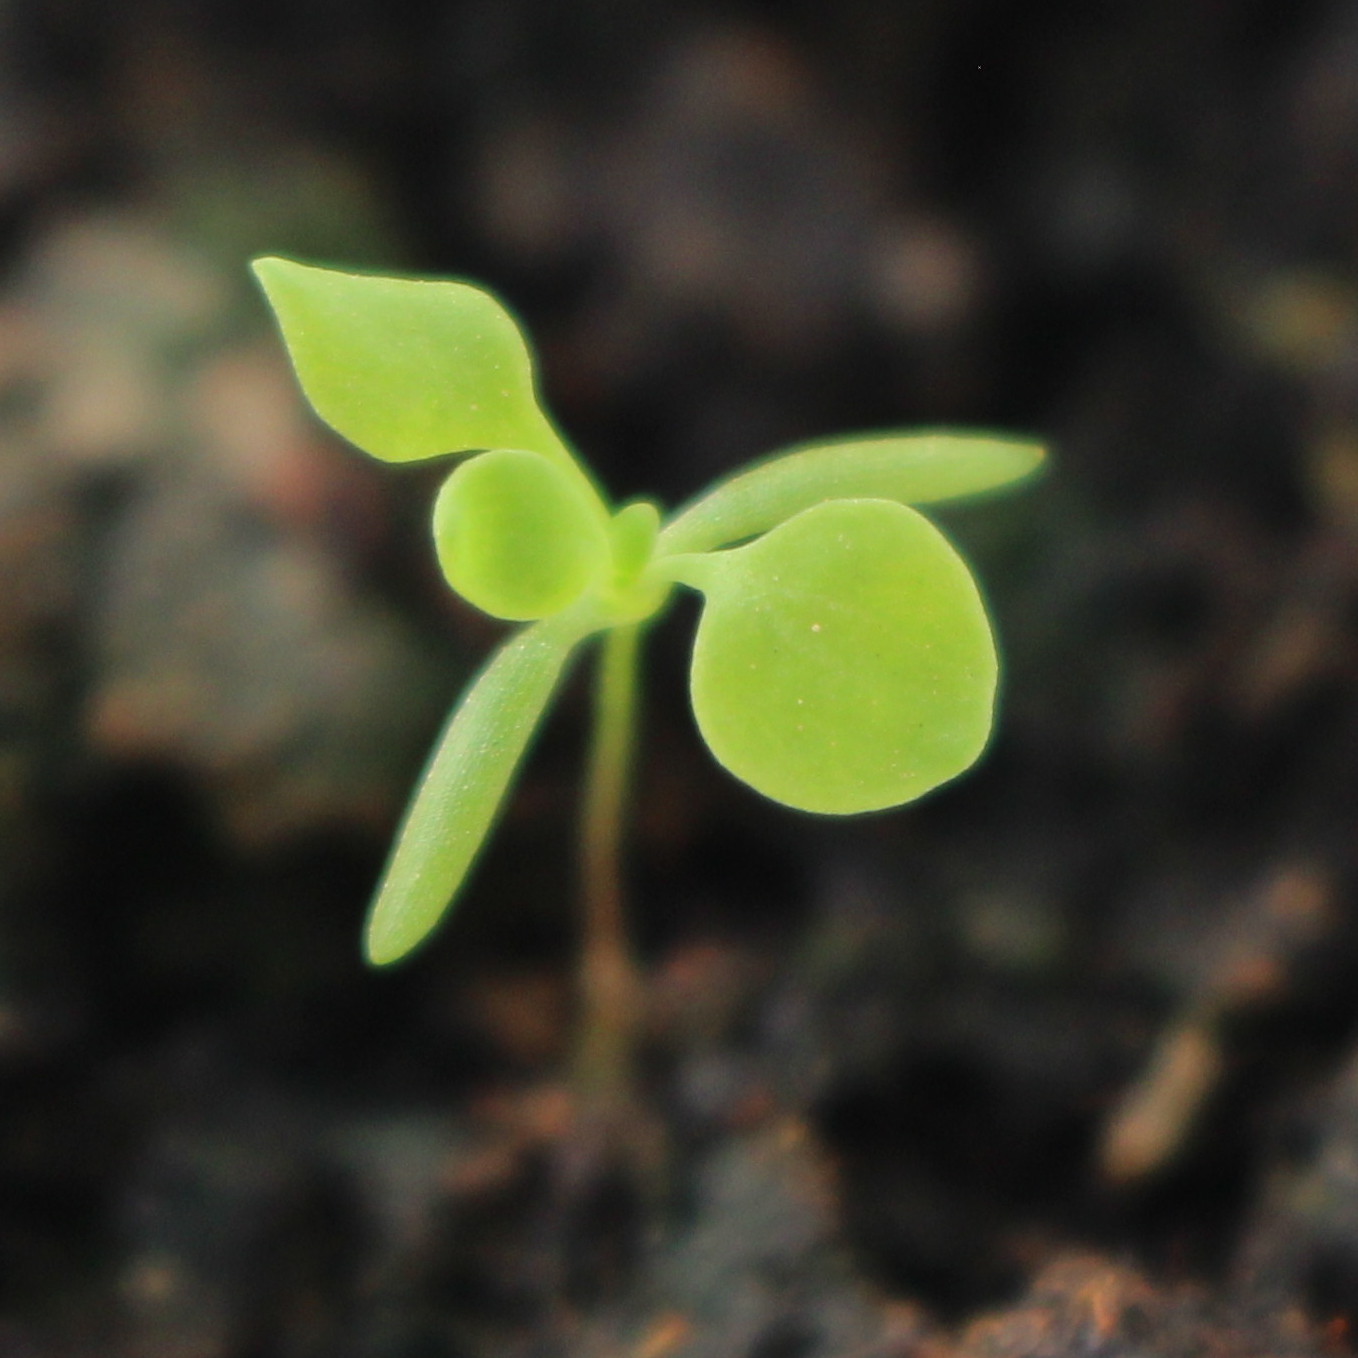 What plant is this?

Papaver rhoeas
